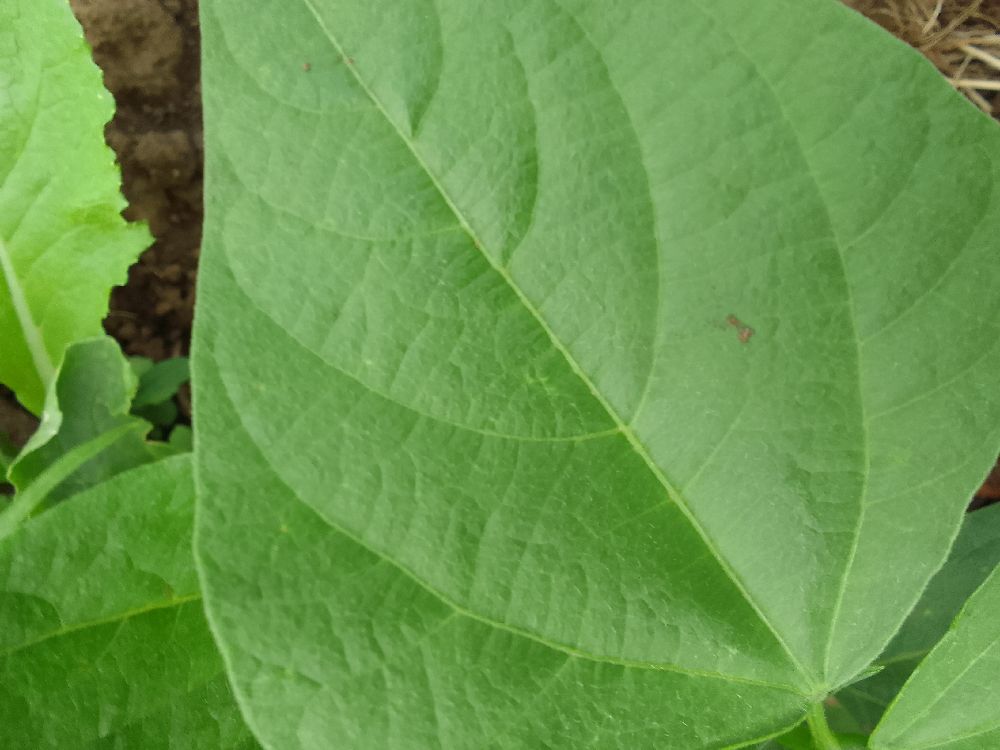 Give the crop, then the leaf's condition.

common bean, healthy
